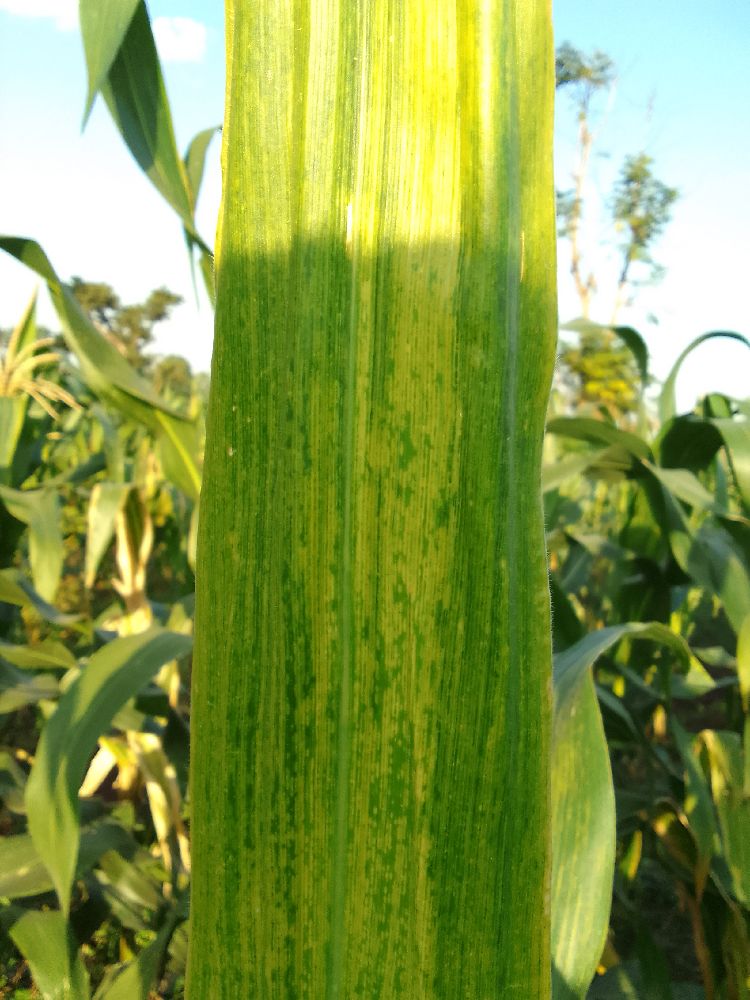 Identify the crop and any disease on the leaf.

maize, maize lethal necrosis
